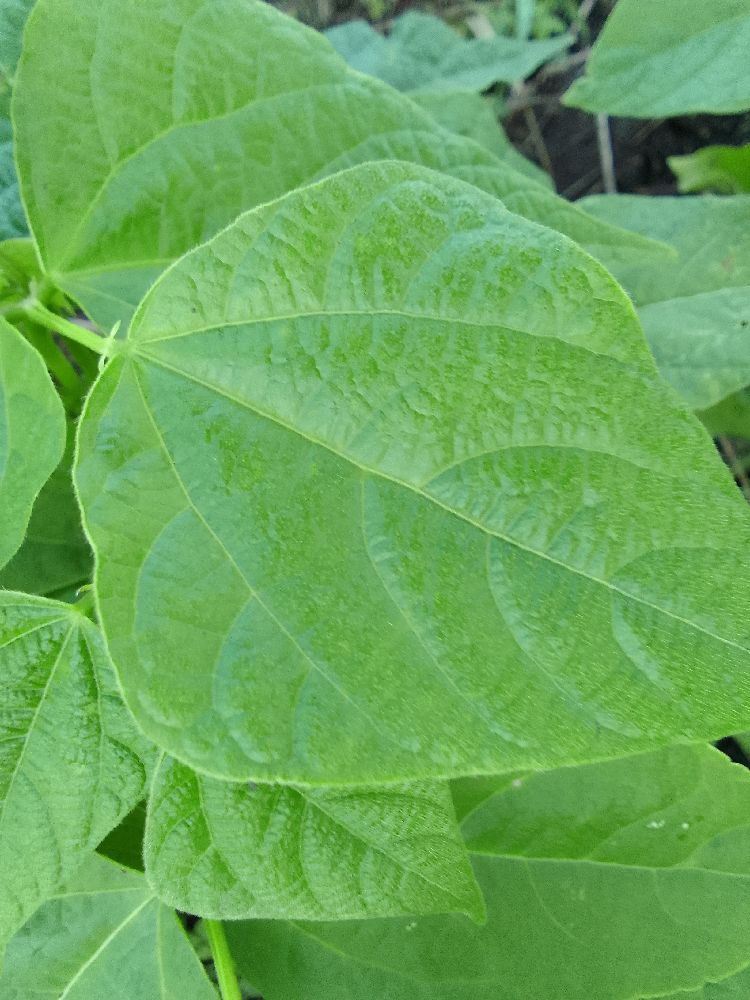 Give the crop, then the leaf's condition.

common bean, healthy
